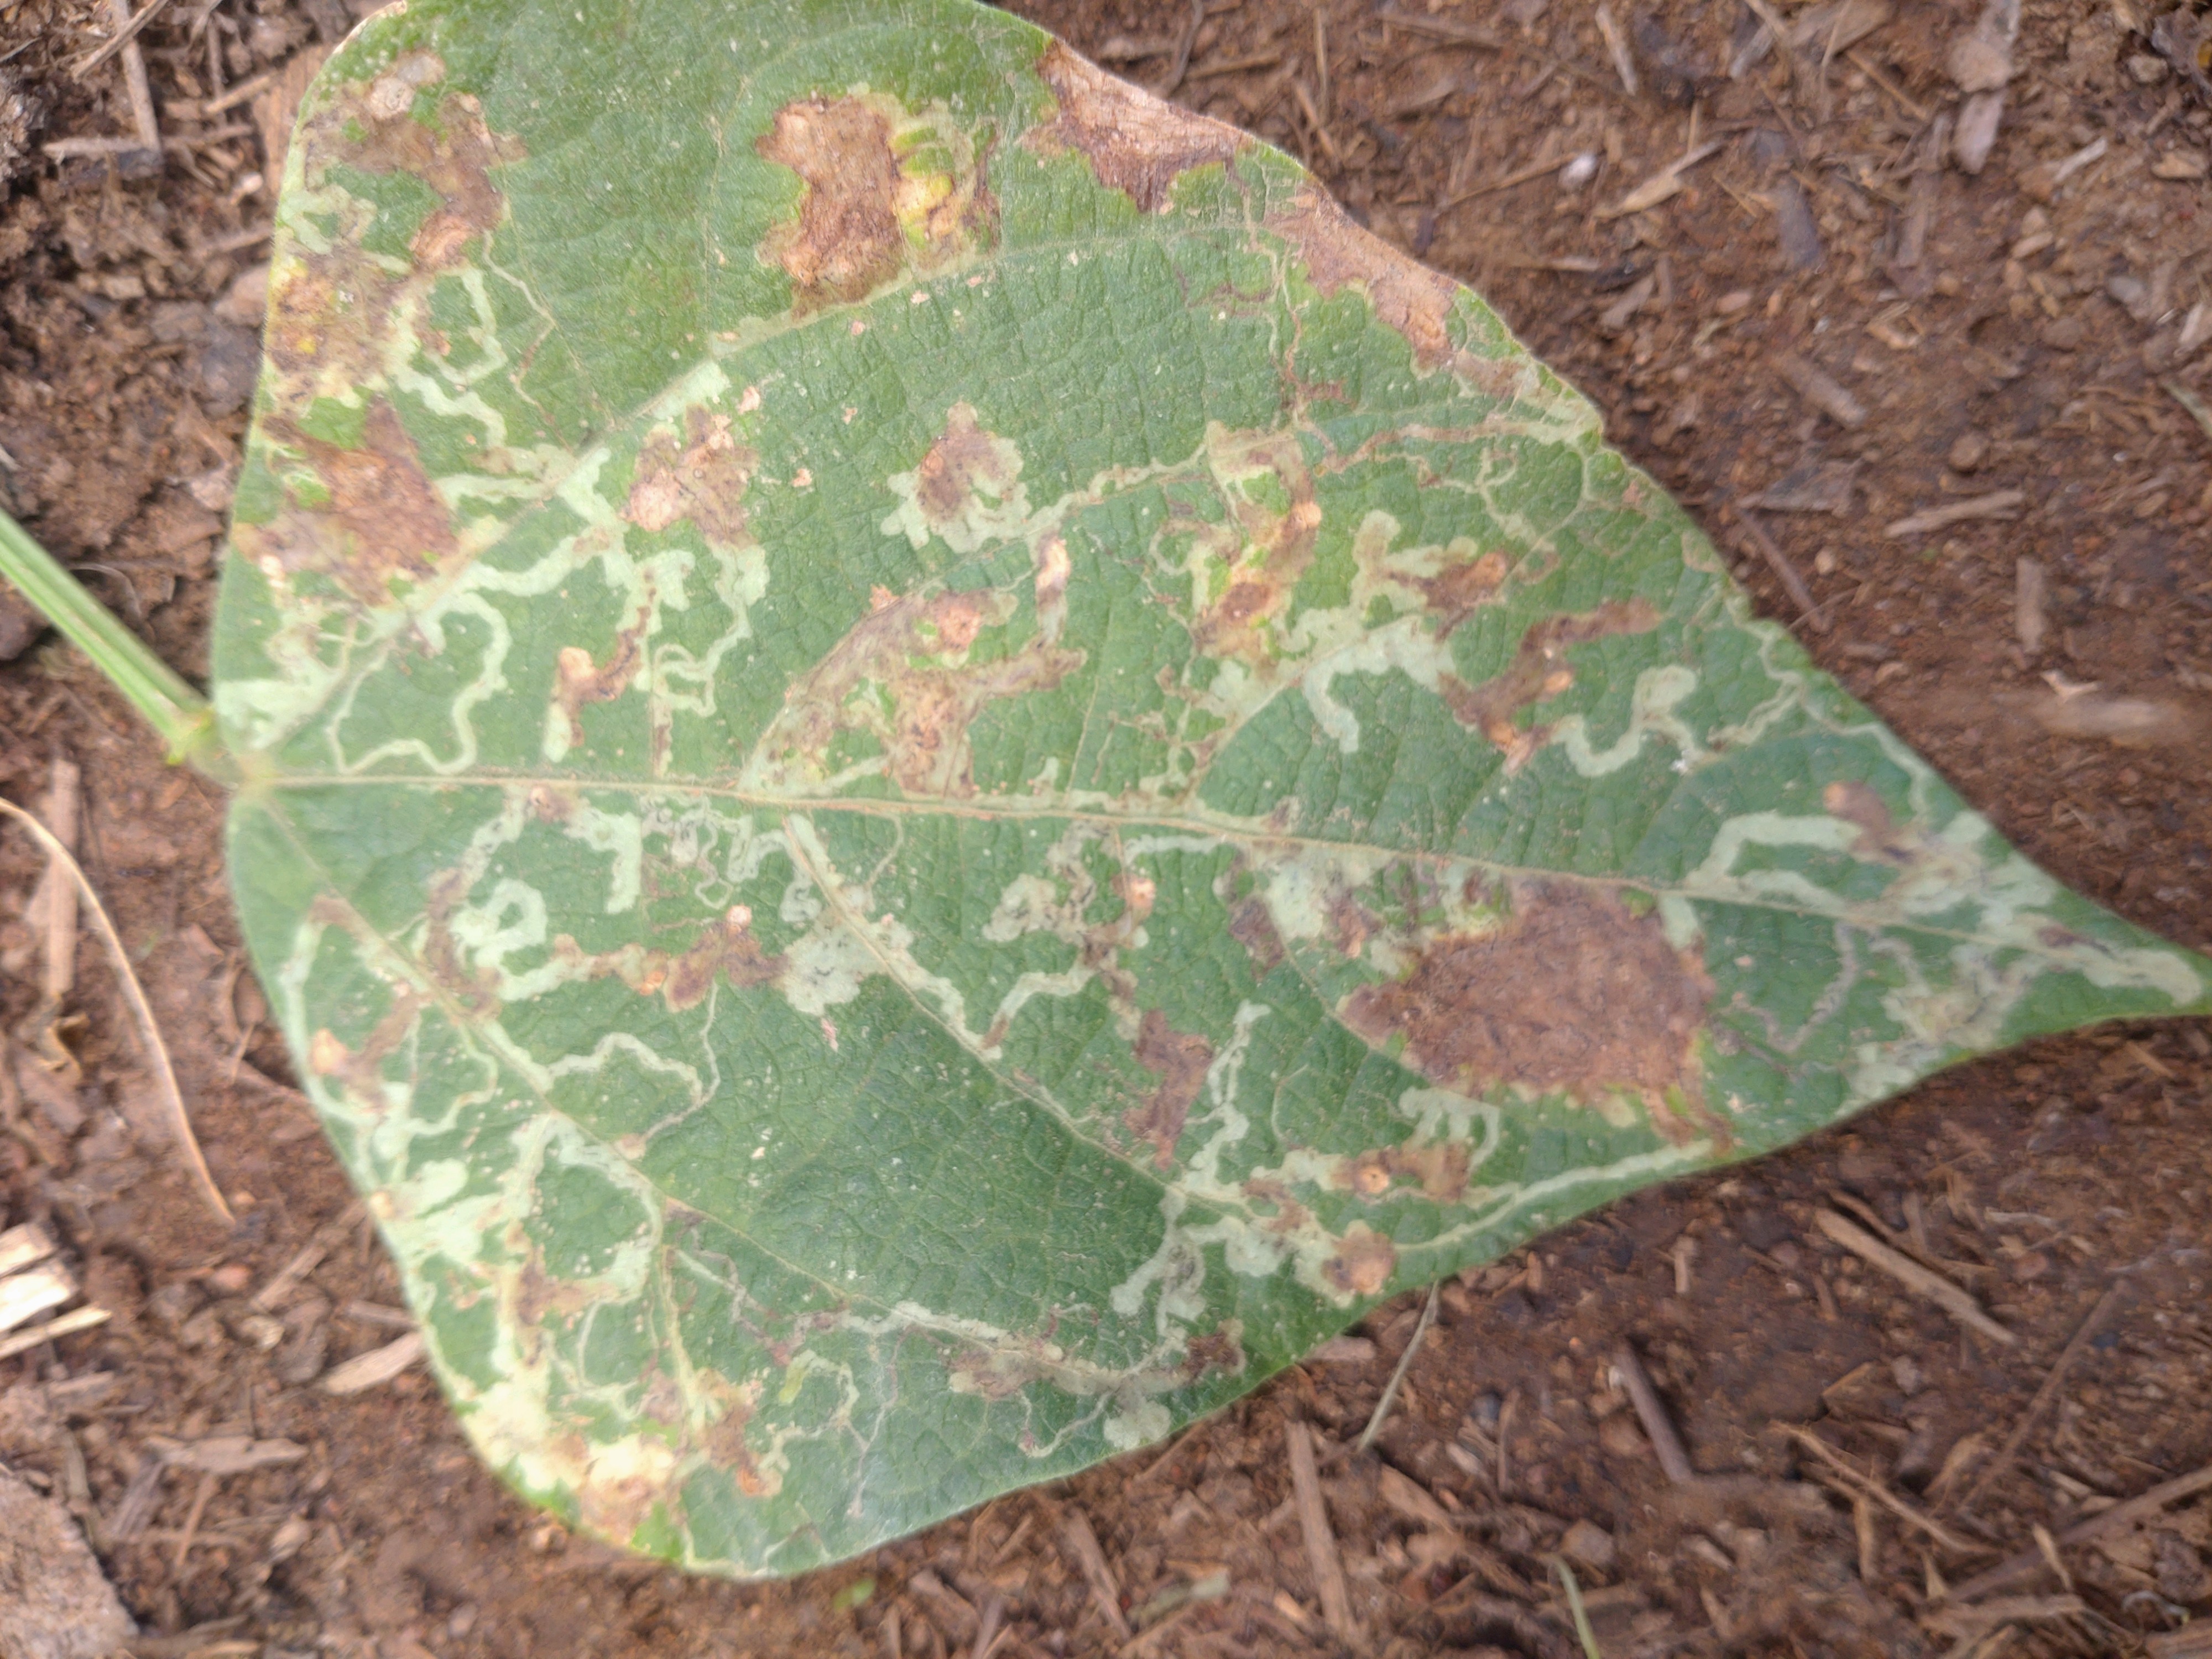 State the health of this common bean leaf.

anthracnose
